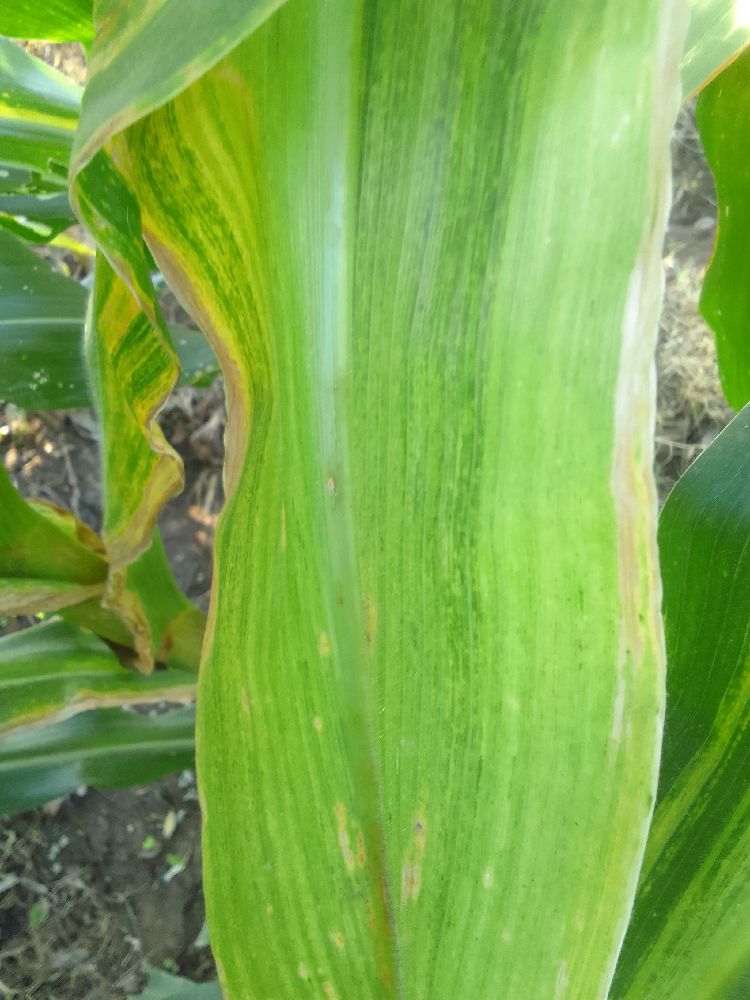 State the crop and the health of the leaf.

maize, maize lethal necrosis
